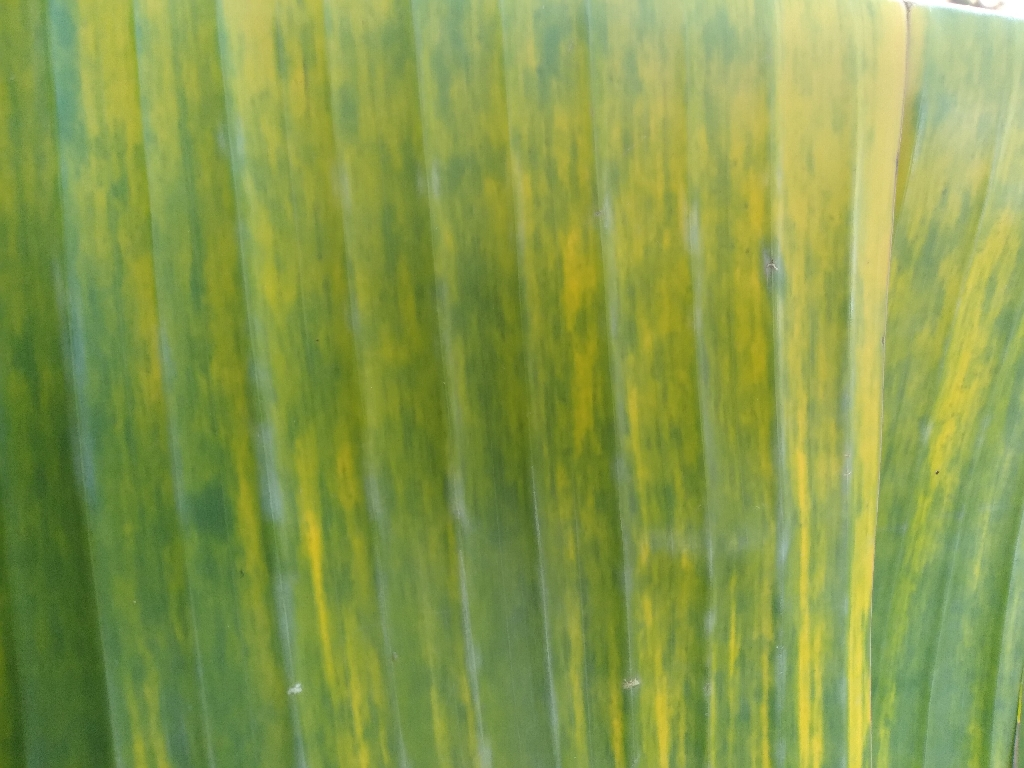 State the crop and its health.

banana, fusarium wilt race 1
